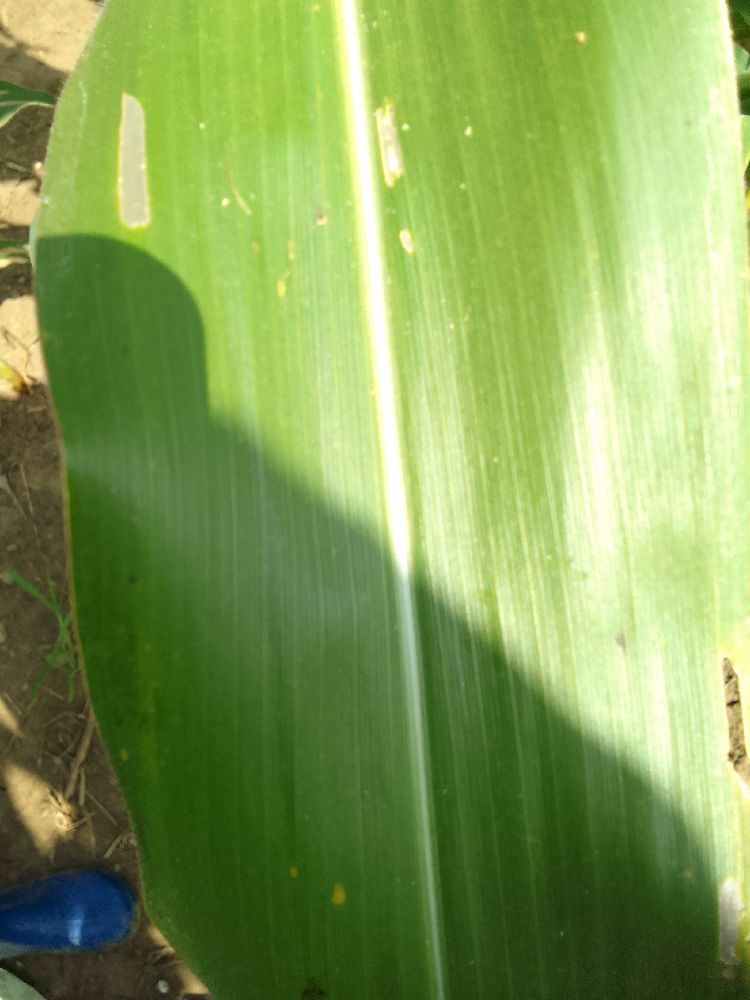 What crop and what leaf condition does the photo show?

maize, healthy
